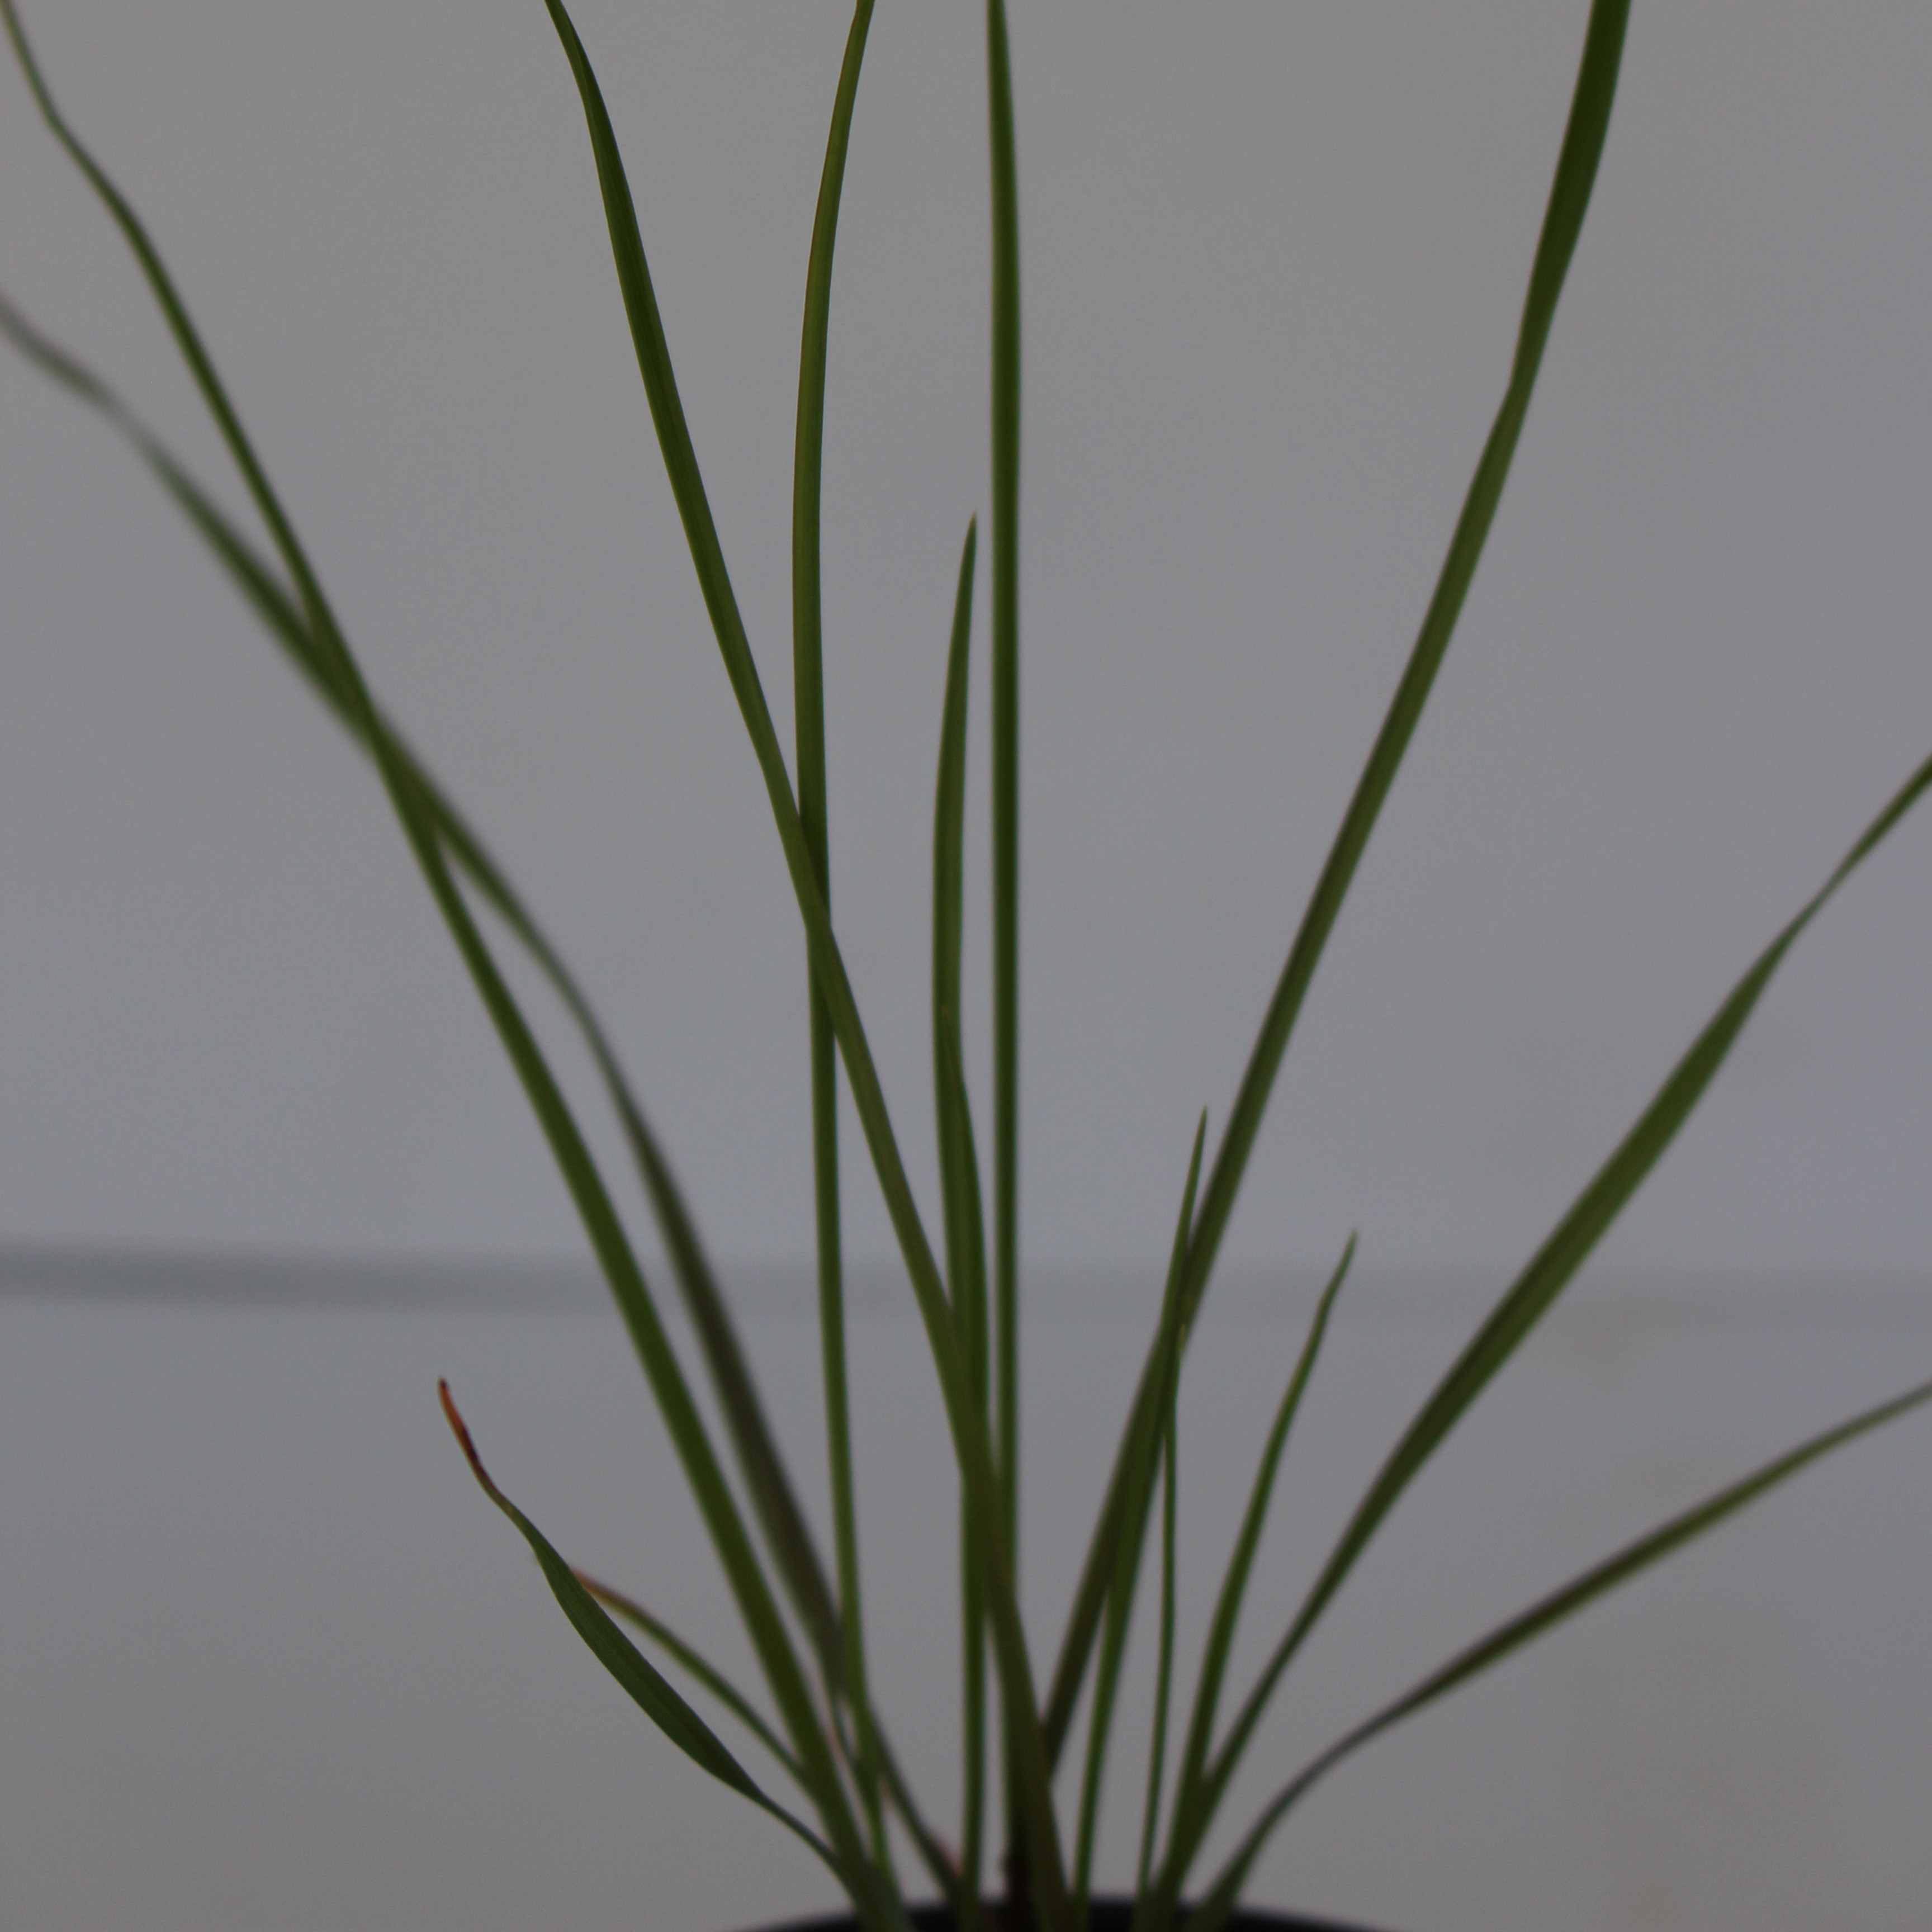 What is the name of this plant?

Lolium multiflorum
